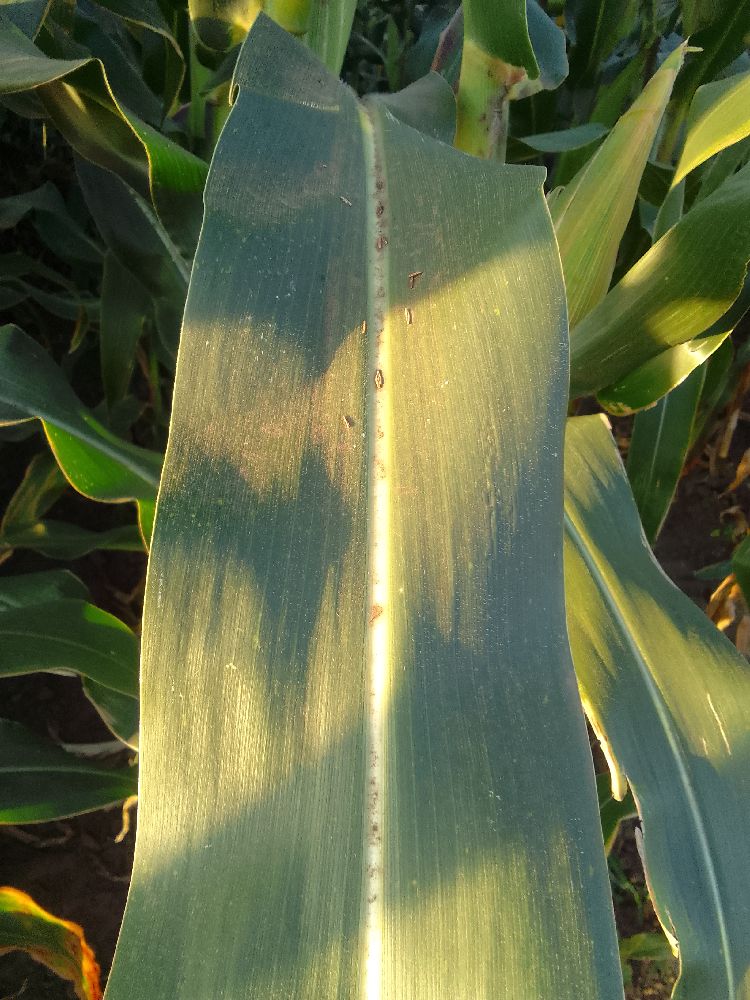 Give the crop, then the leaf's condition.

maize, healthy
